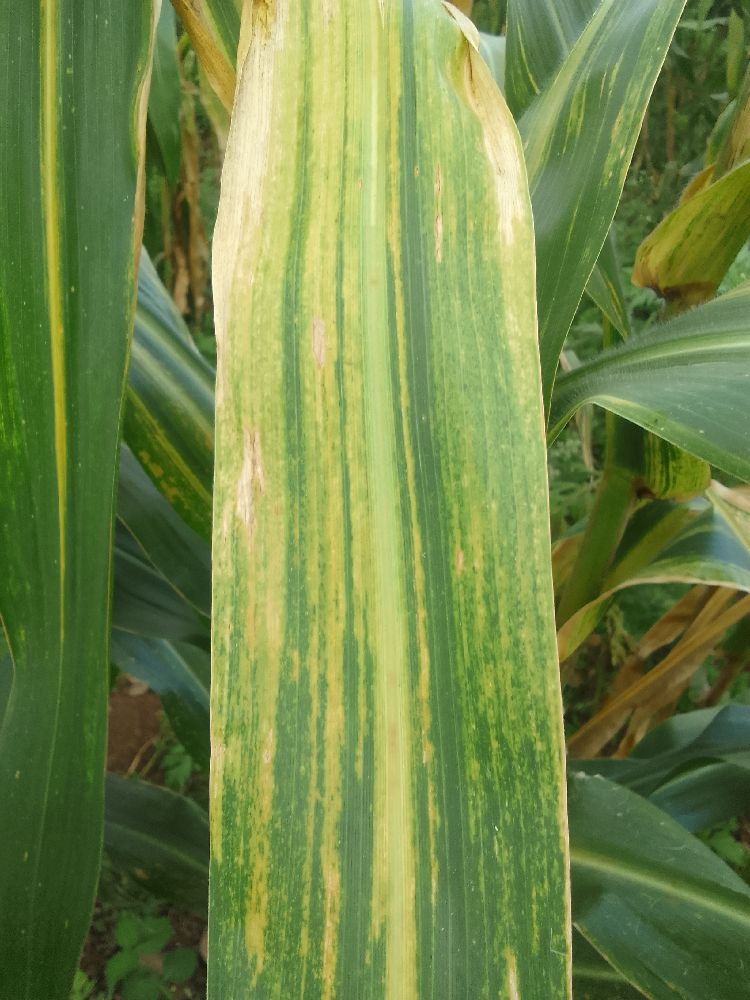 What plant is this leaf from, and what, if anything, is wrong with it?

maize, maize lethal necrosis
